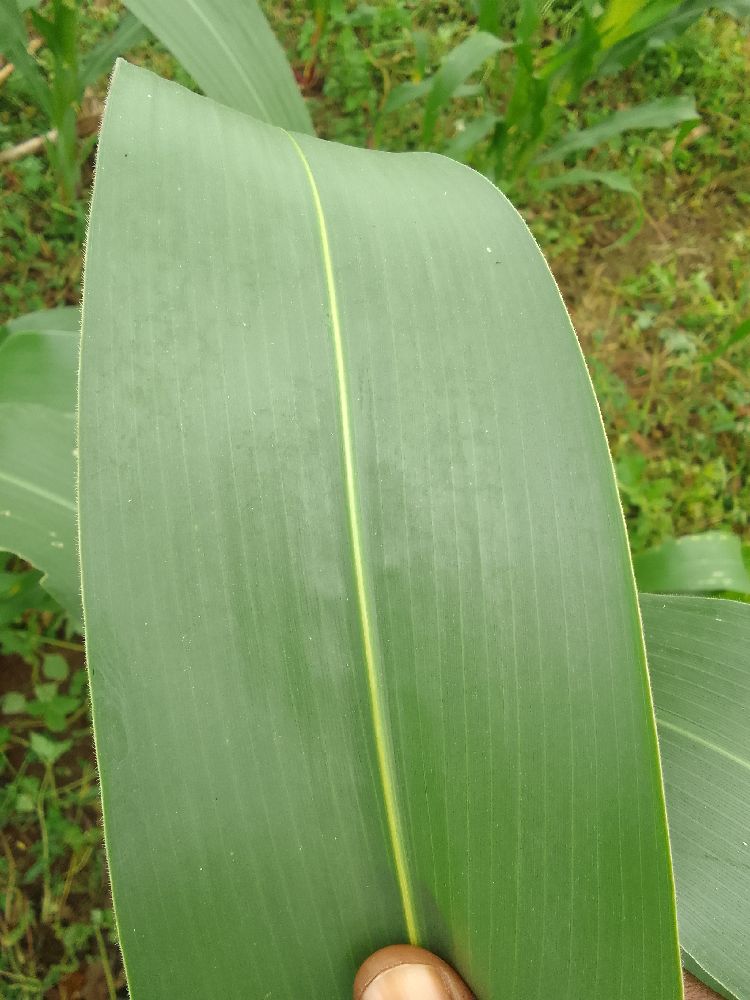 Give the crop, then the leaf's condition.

maize, healthy
